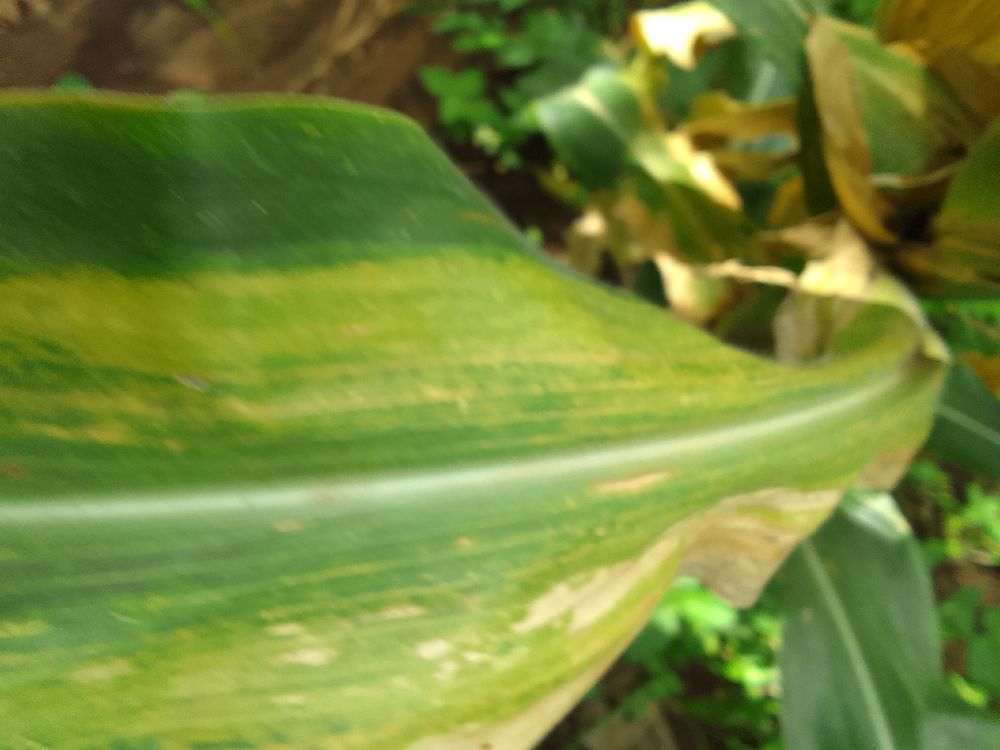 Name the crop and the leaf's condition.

maize, maize lethal necrosis
